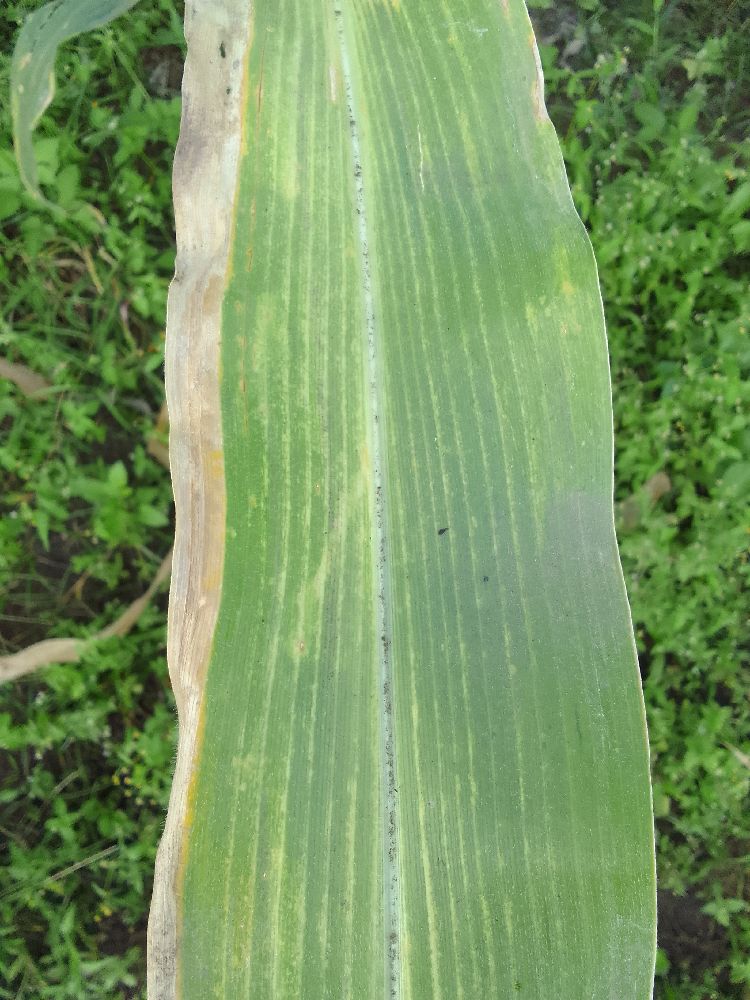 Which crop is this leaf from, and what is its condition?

maize, maize lethal necrosis
